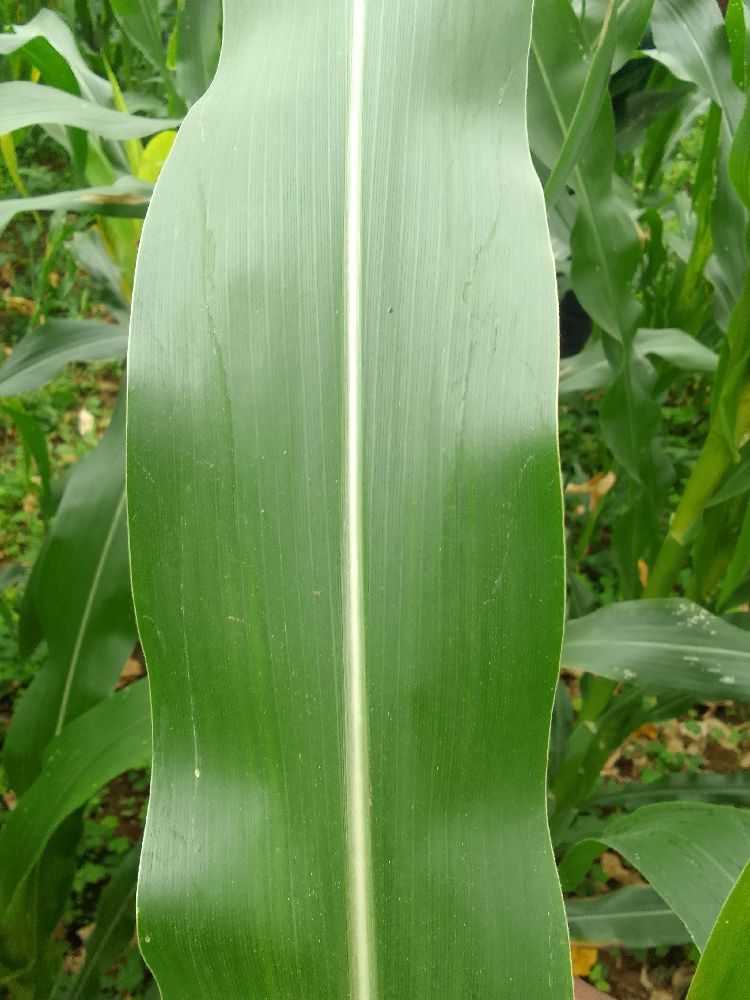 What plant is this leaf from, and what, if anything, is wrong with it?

maize, healthy
